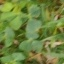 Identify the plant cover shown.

unstructured weed
